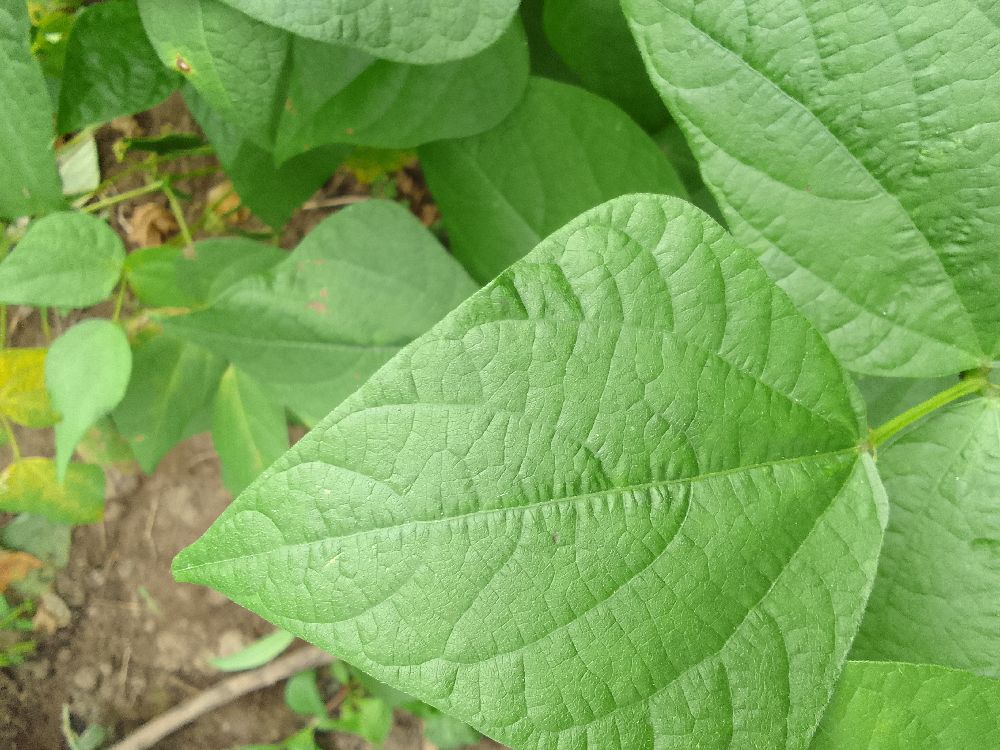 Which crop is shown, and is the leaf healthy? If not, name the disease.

common bean, healthy
